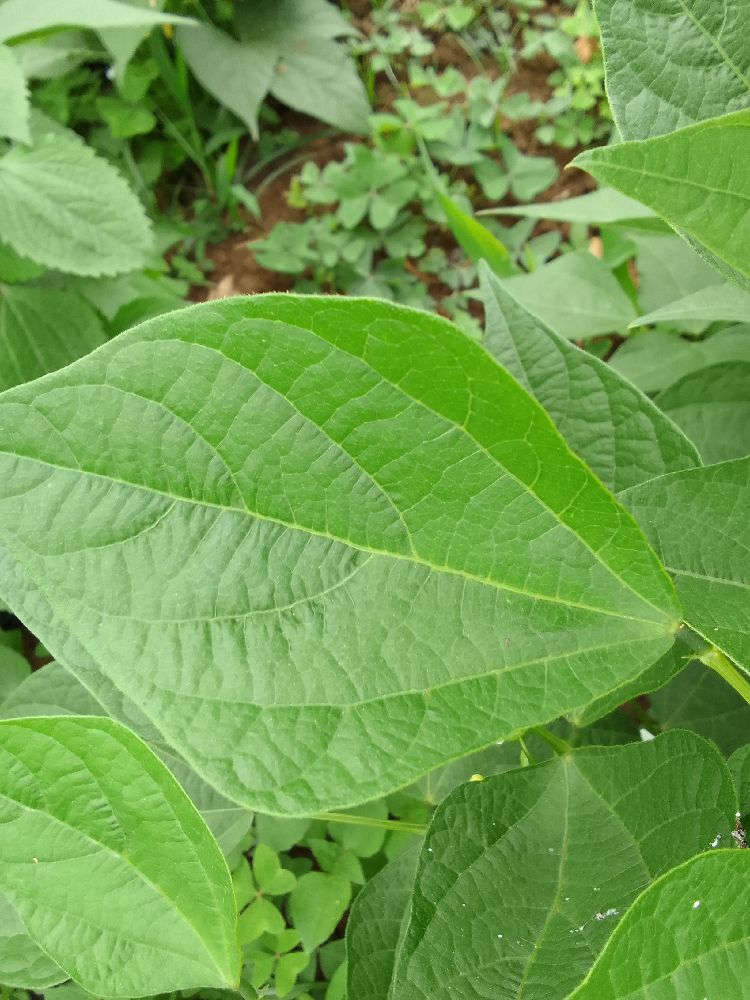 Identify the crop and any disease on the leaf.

common bean, healthy
